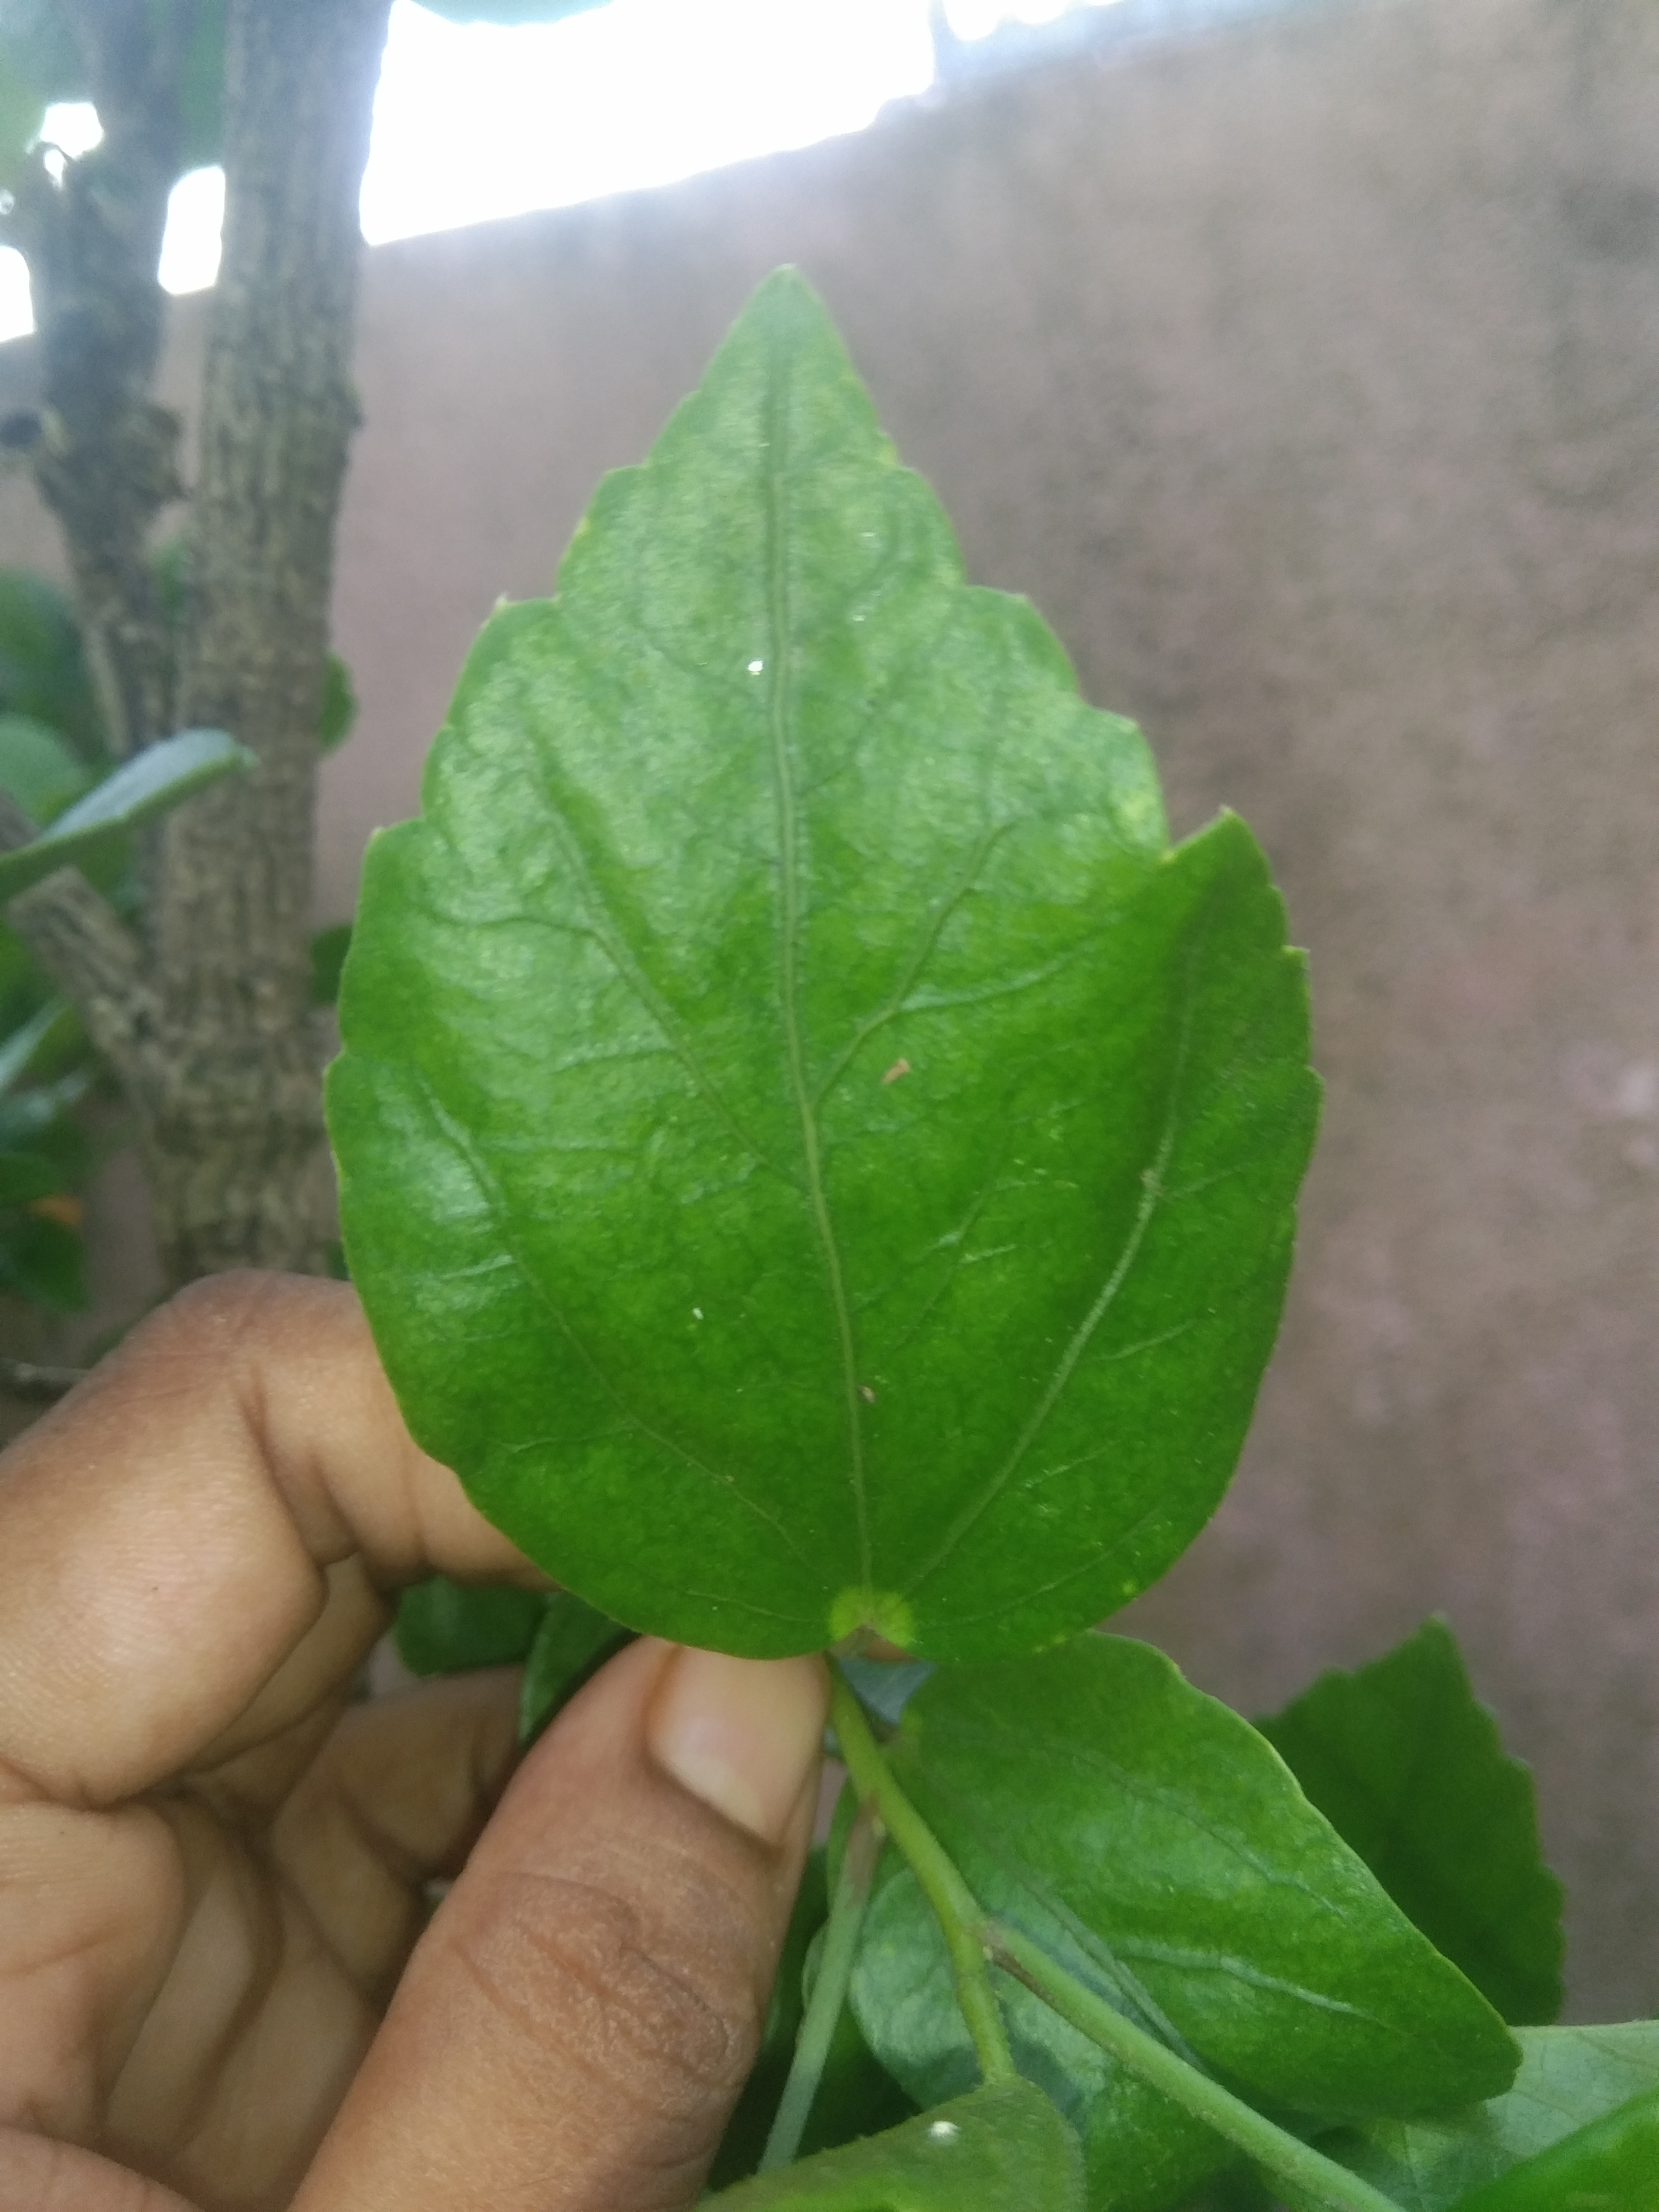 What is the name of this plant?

hibiscus
